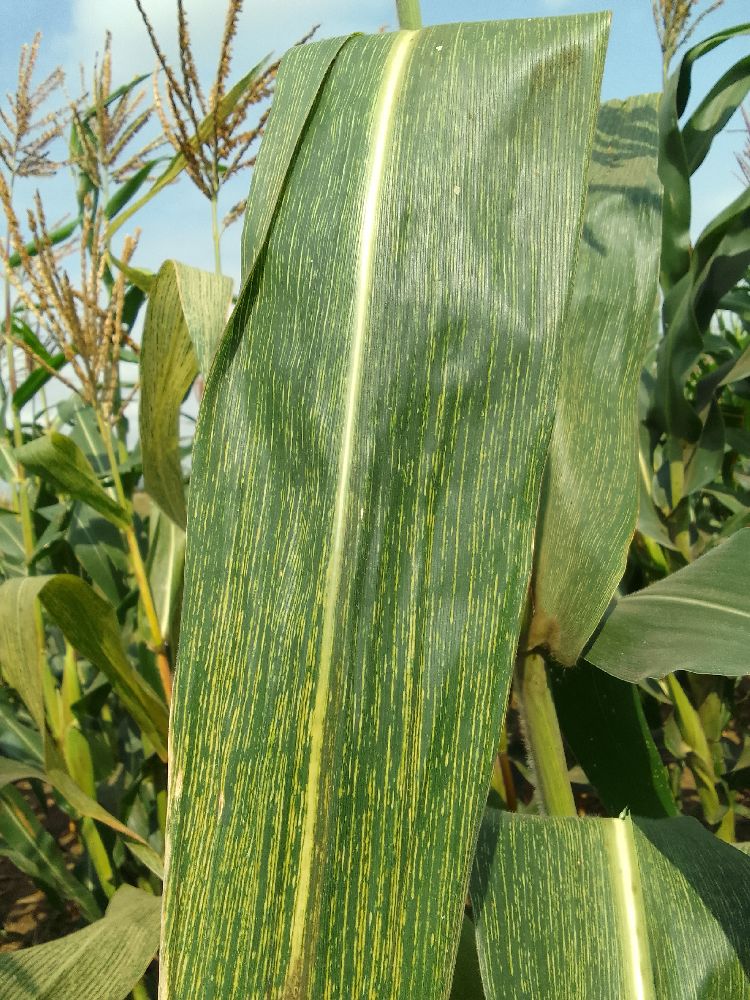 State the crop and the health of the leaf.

maize, healthy
